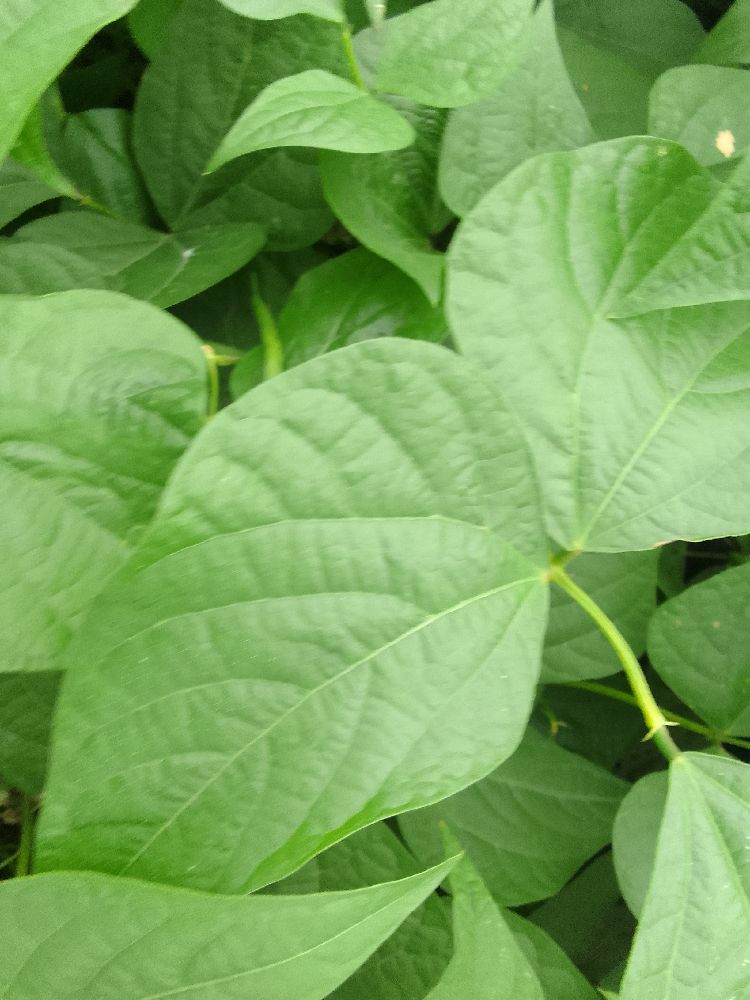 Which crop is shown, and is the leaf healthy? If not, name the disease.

common bean, healthy
